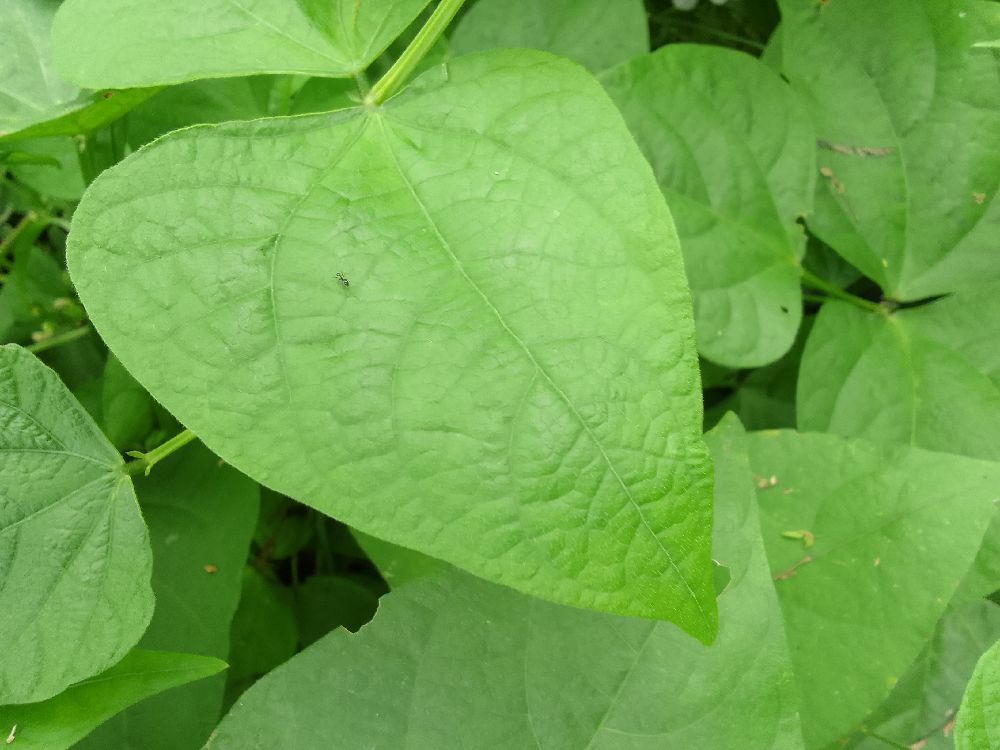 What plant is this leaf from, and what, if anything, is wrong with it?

common bean, healthy
